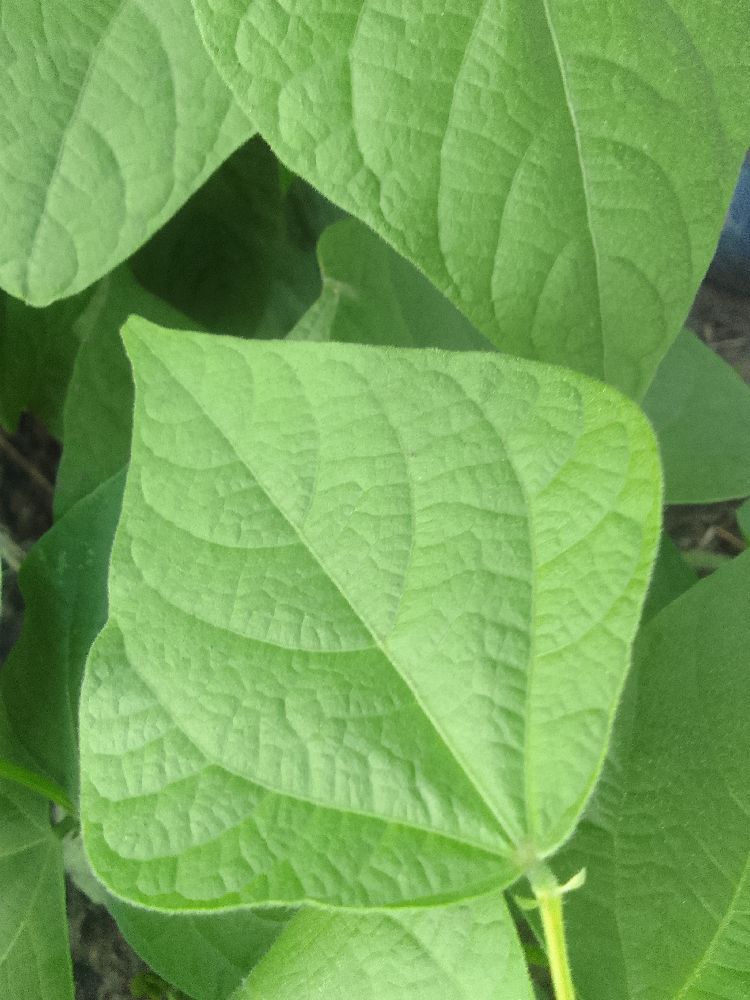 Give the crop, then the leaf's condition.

common bean, healthy
